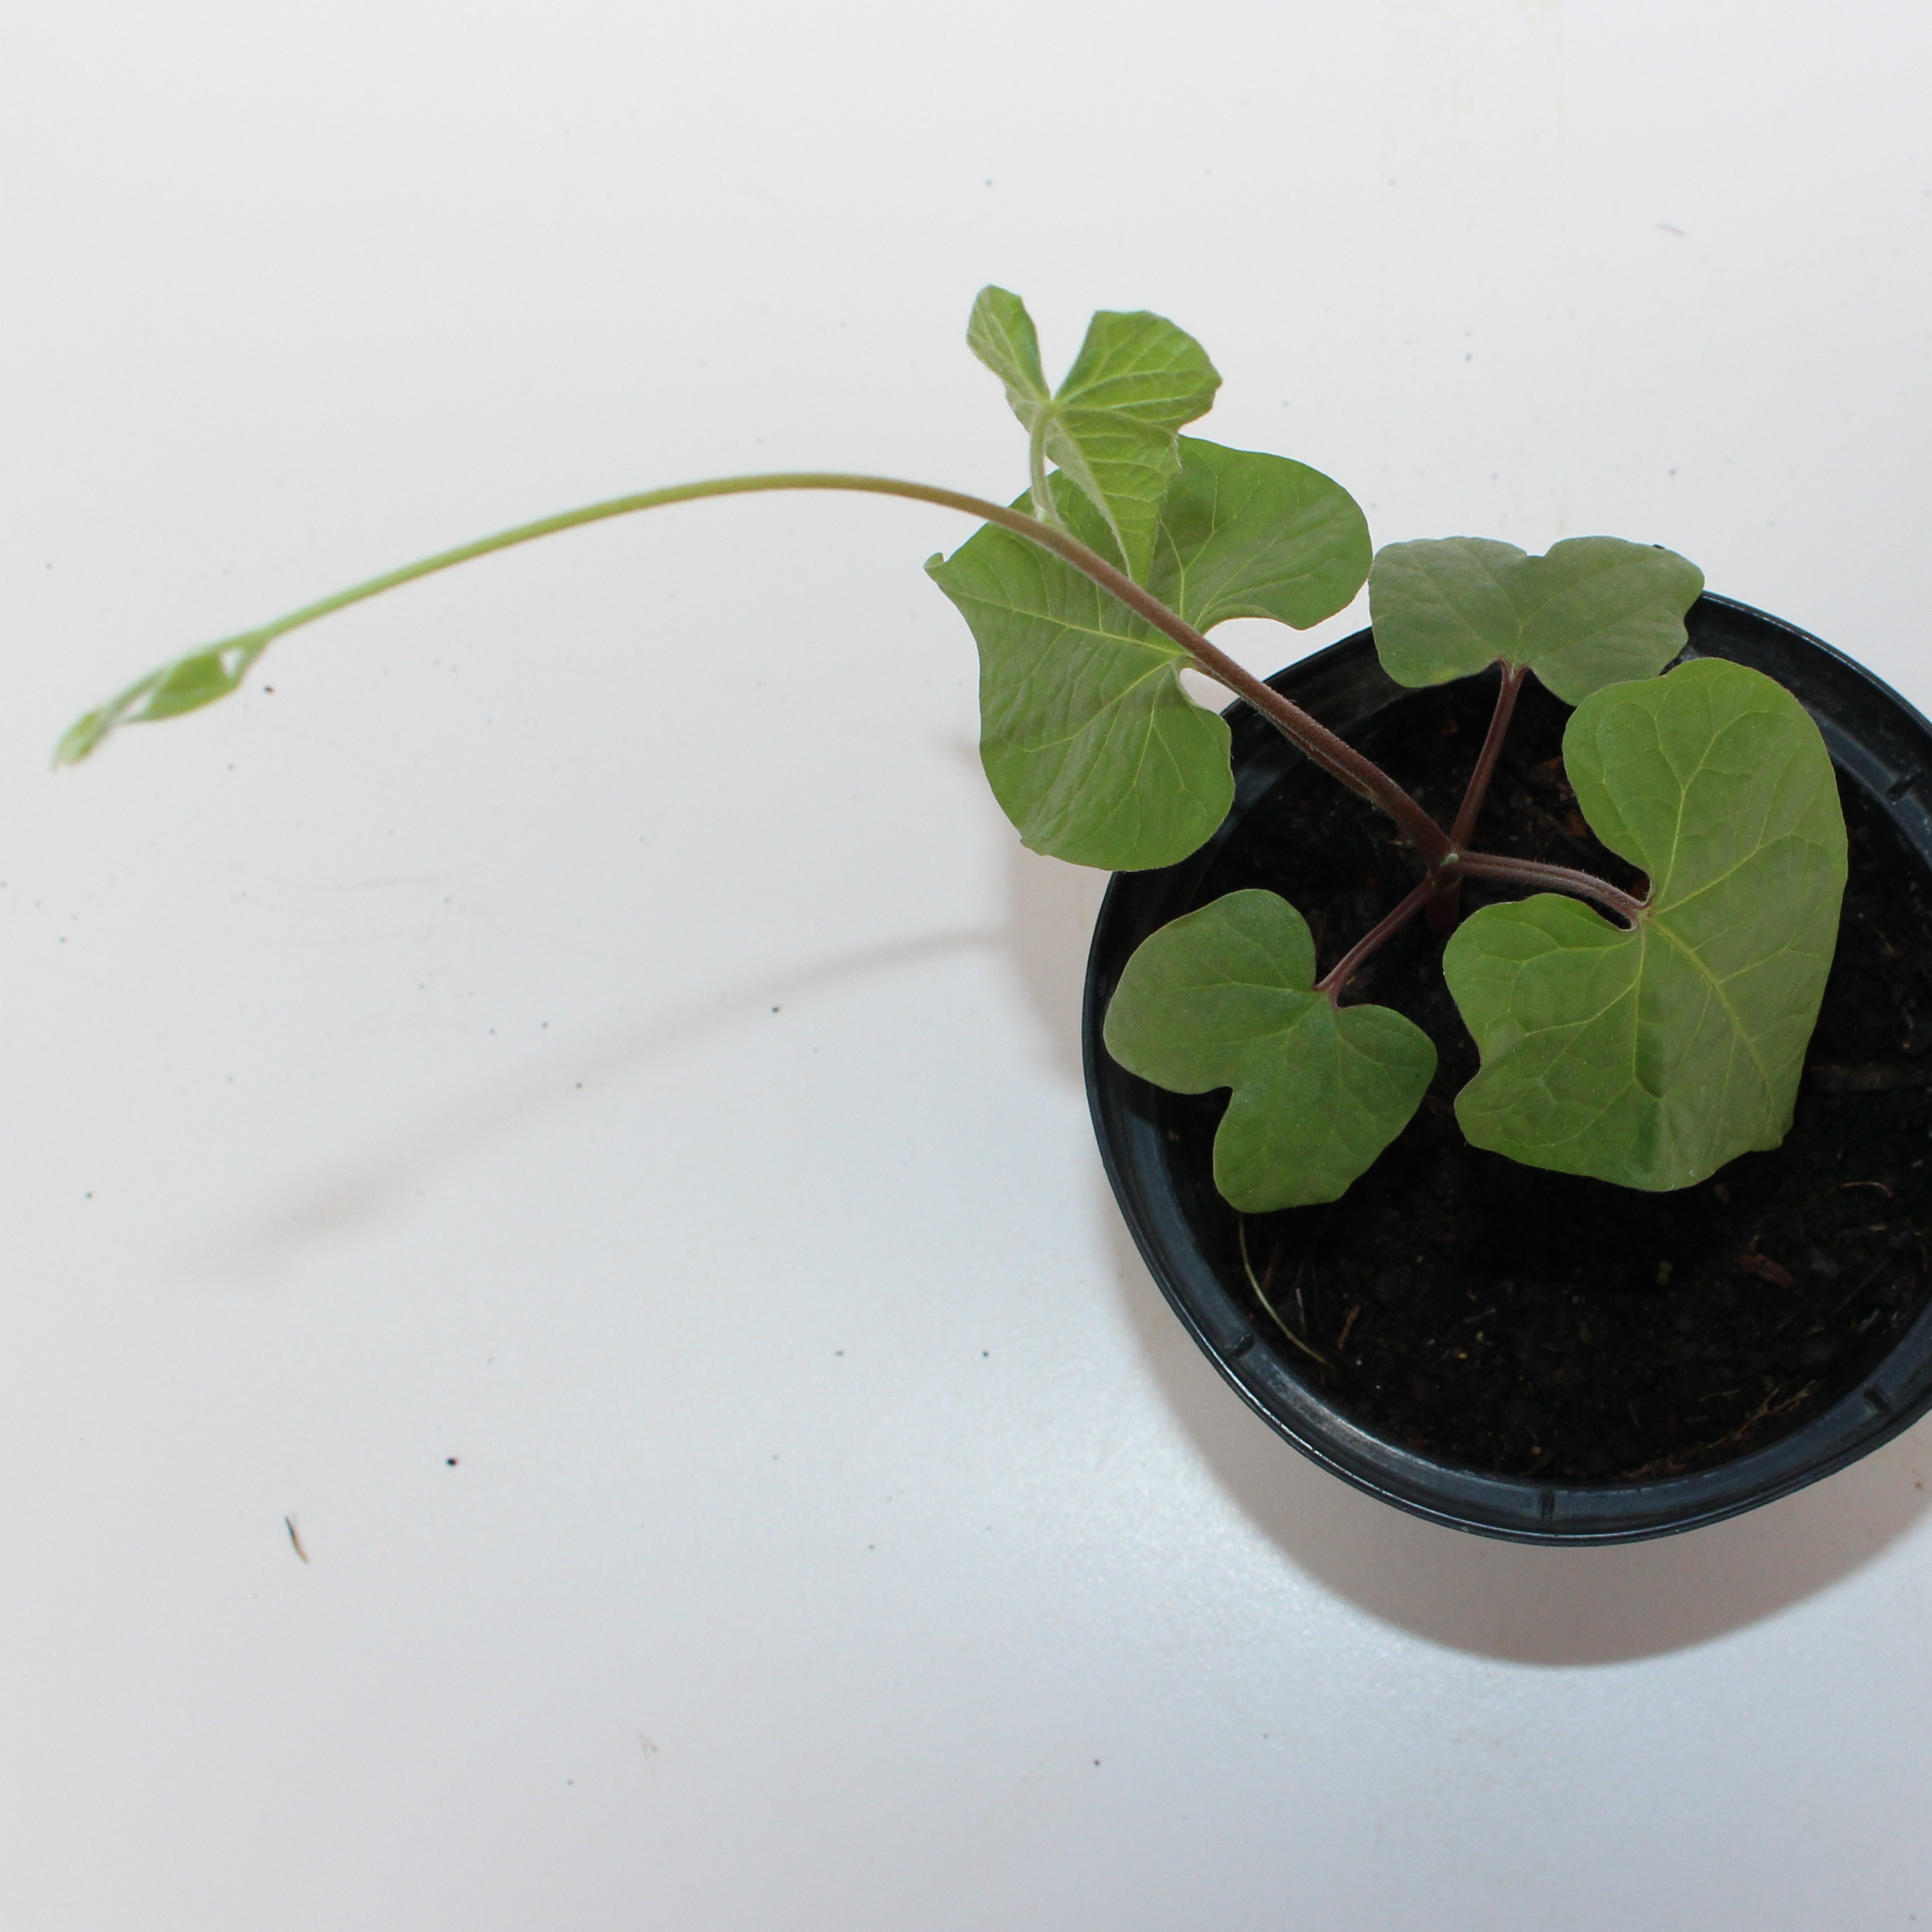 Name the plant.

Convolvulus arvensis
